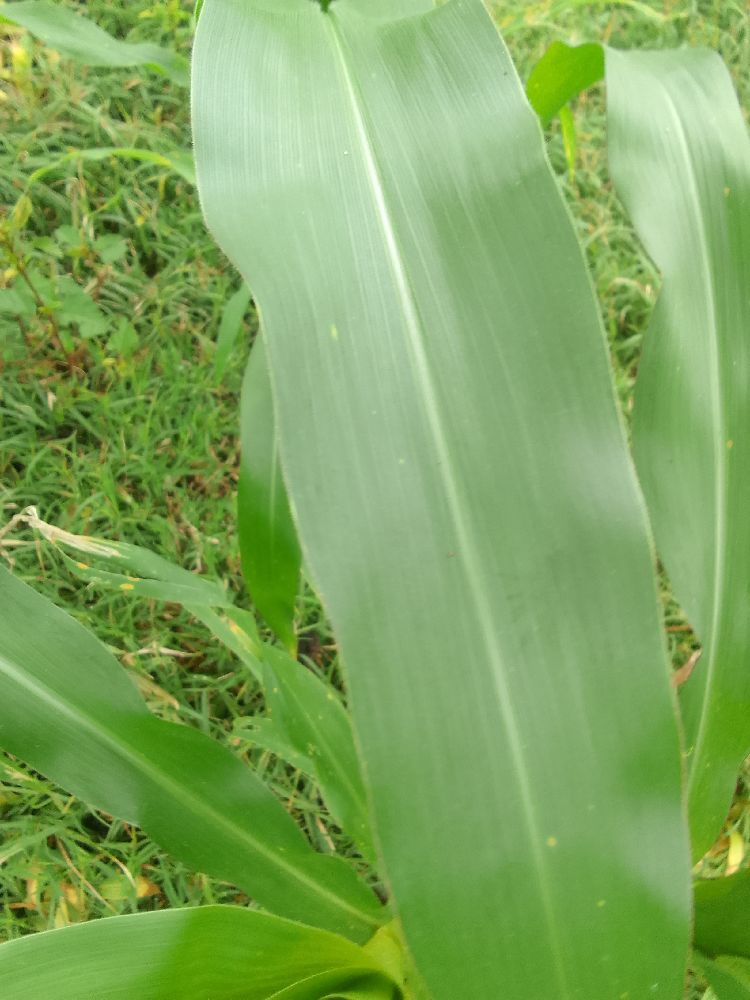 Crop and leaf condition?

maize, healthy
